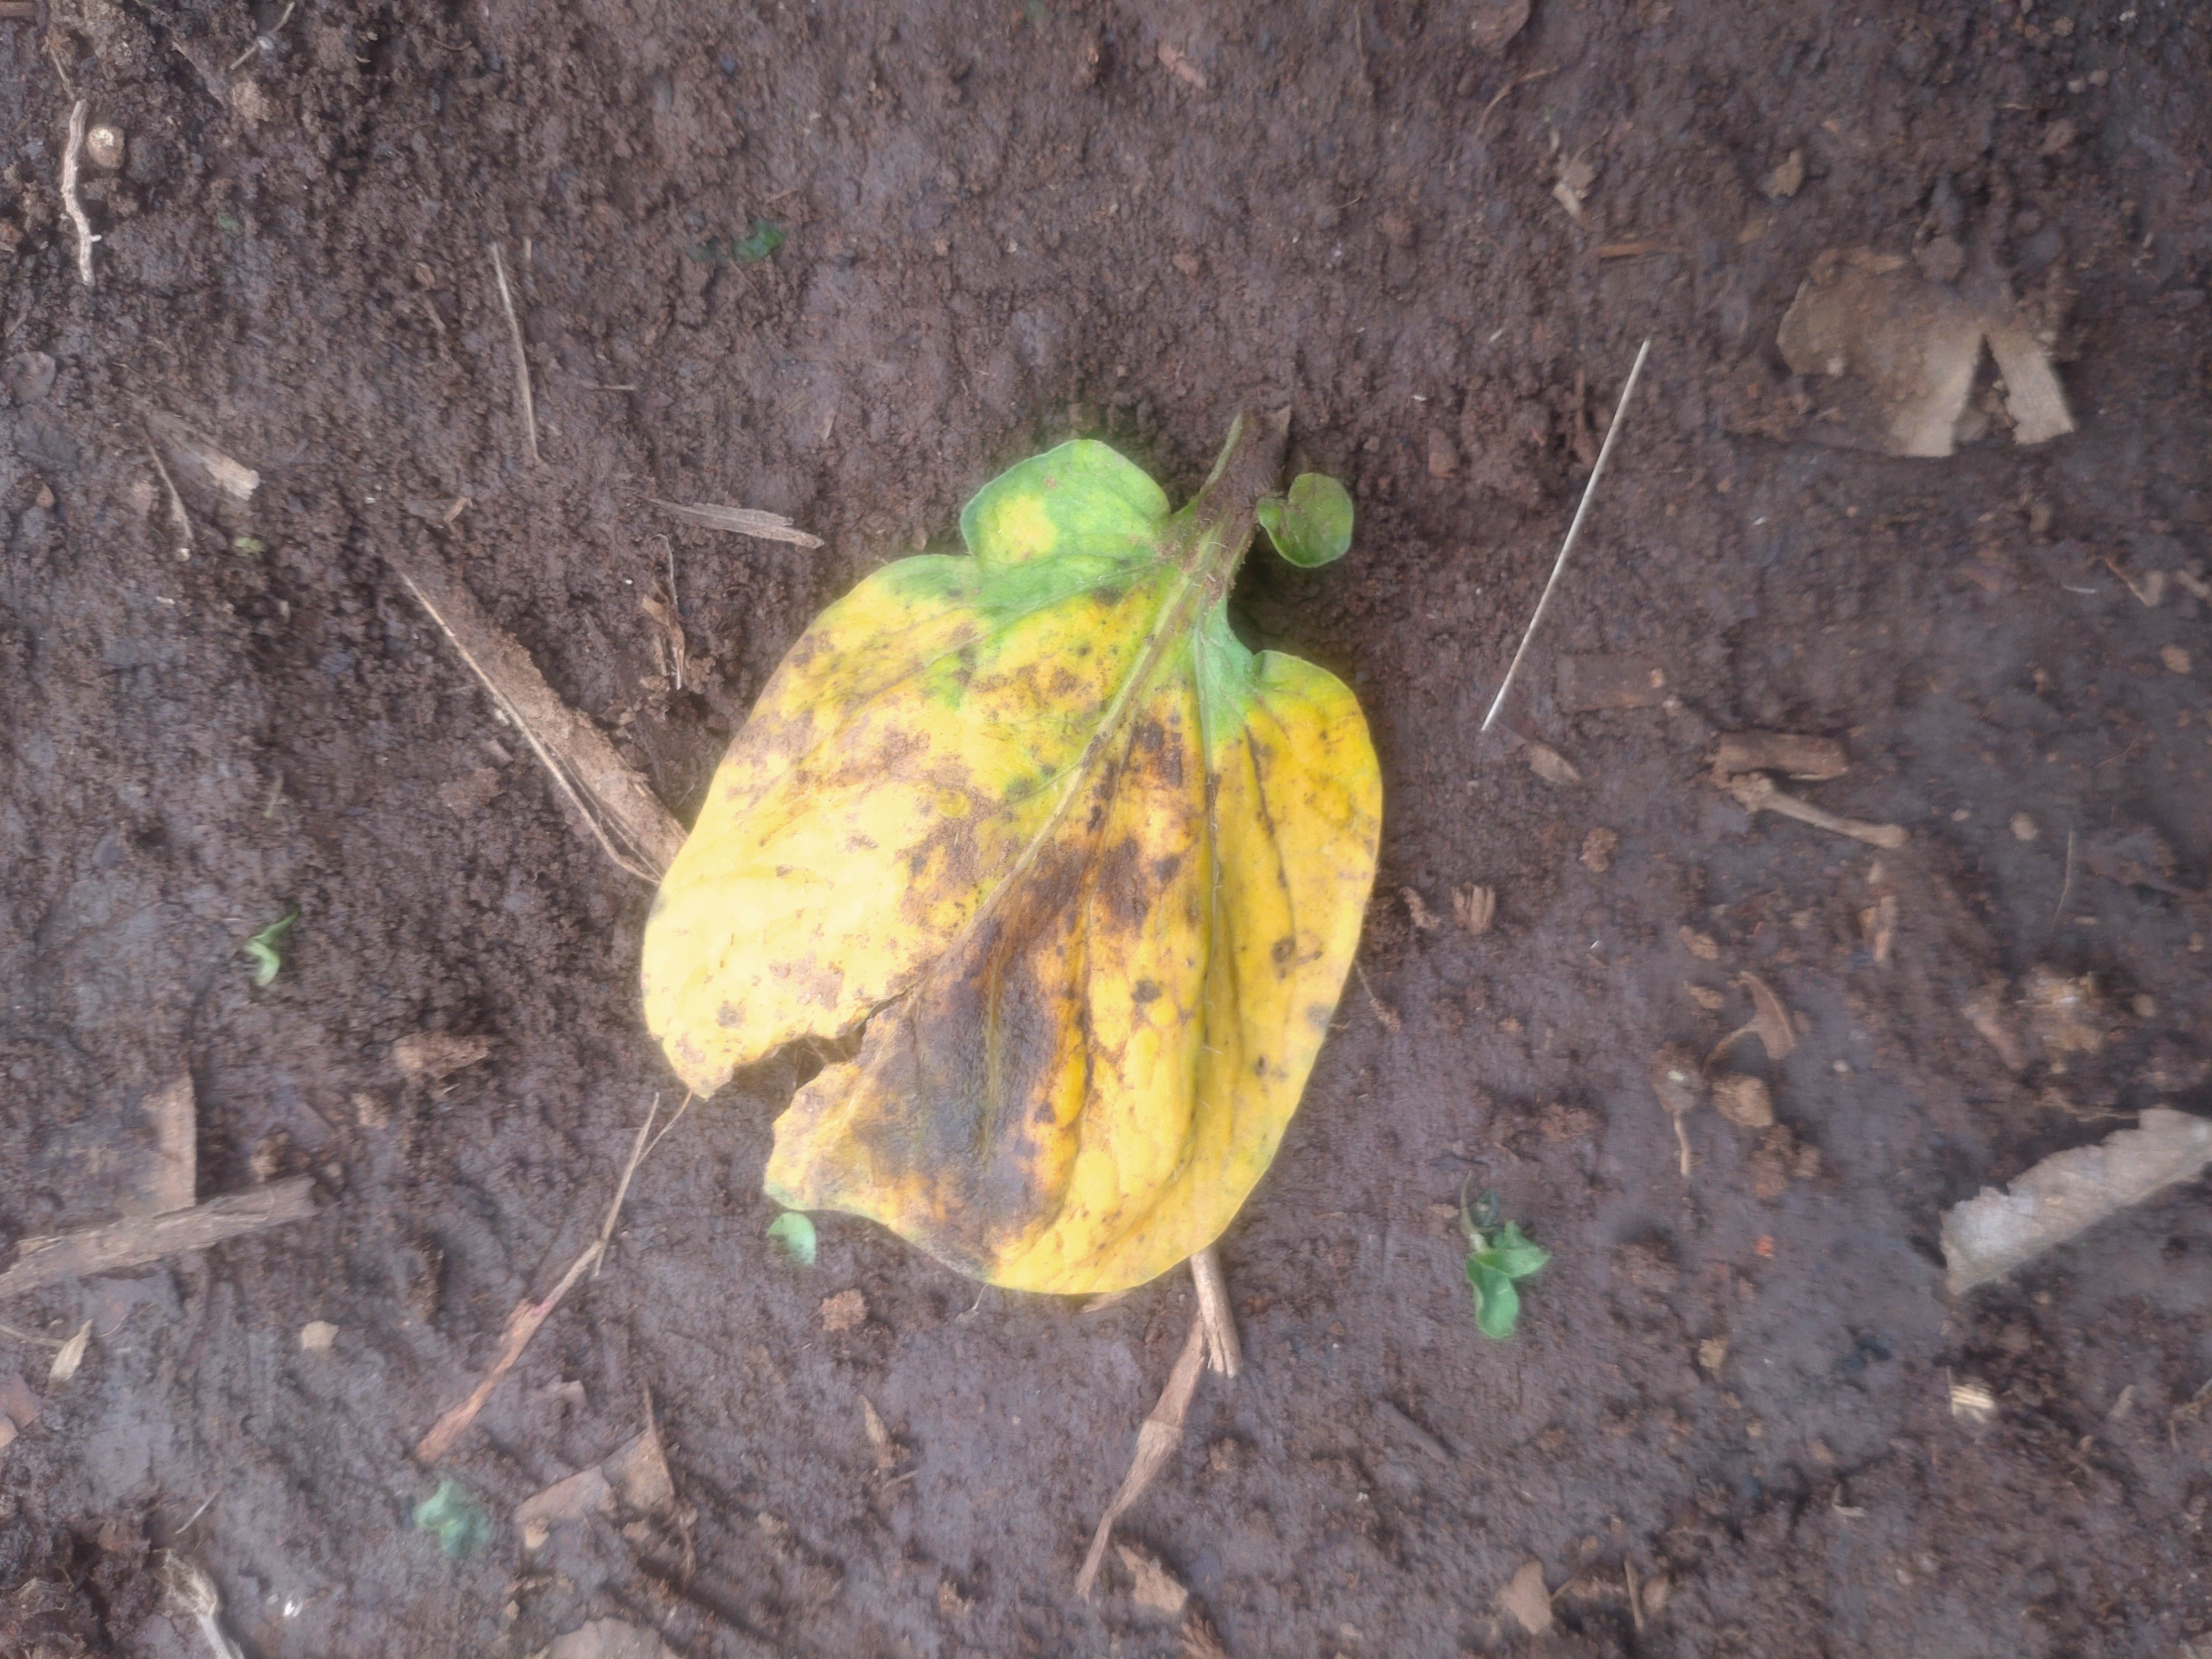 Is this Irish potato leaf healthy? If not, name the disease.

late blight
